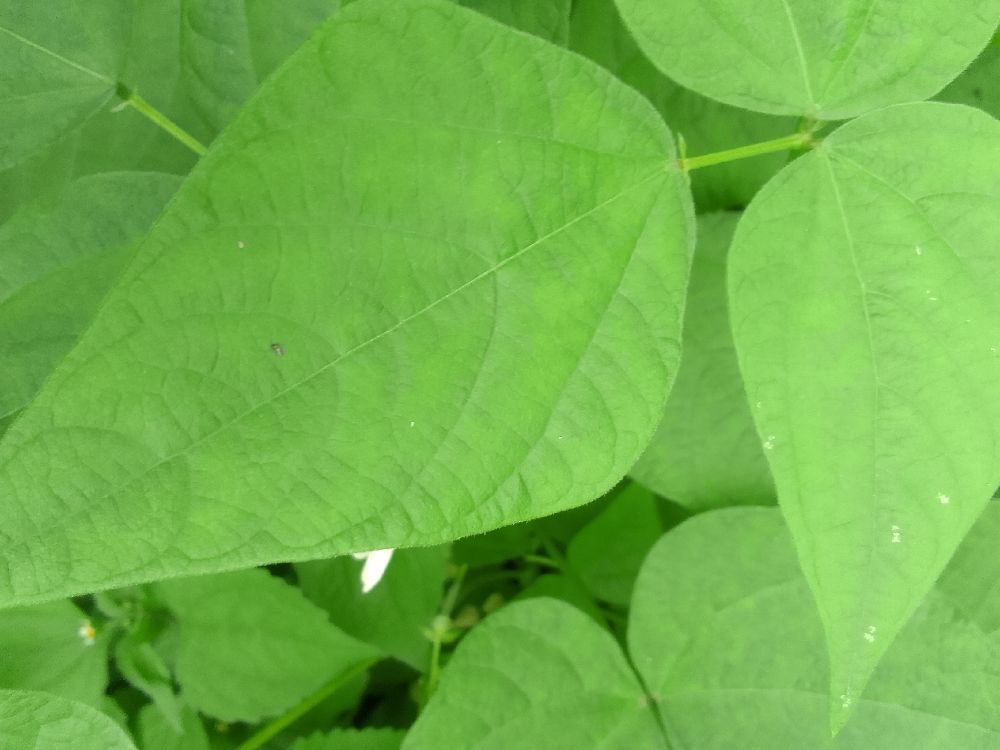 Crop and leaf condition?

common bean, healthy
